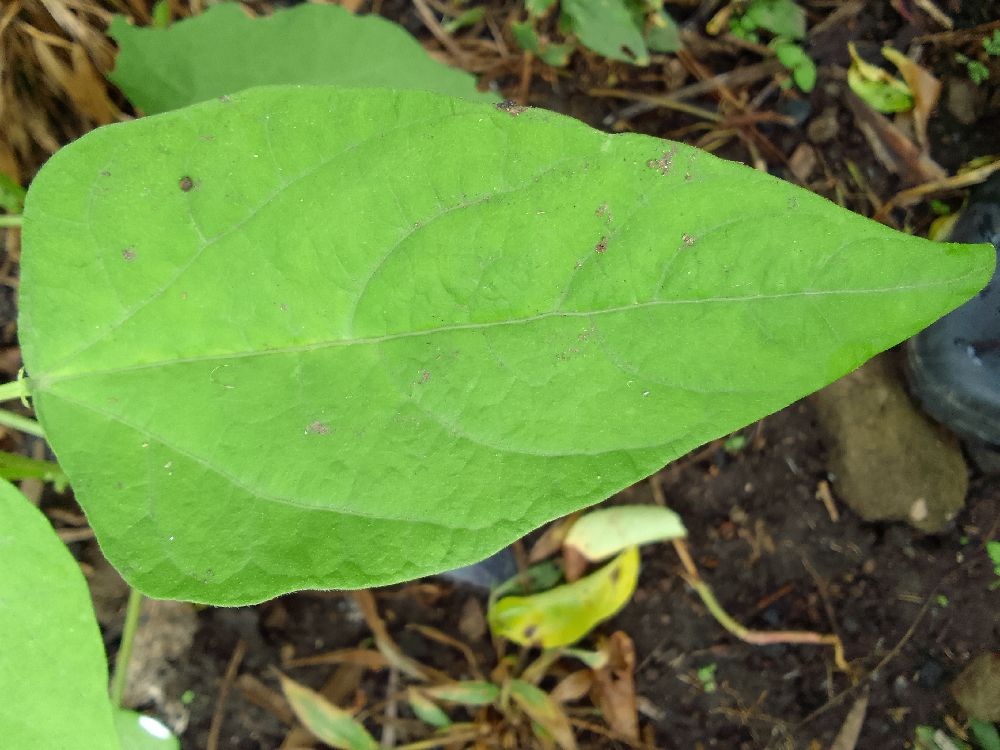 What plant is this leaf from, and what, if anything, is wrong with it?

common bean, healthy
